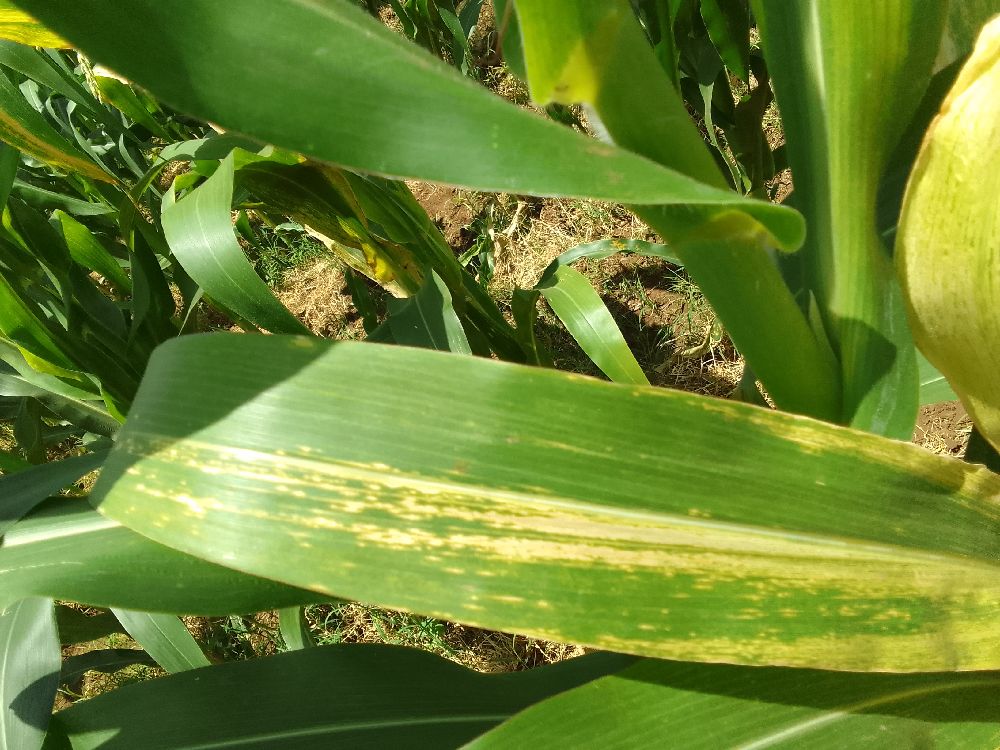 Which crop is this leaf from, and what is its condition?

maize, maize lethal necrosis
